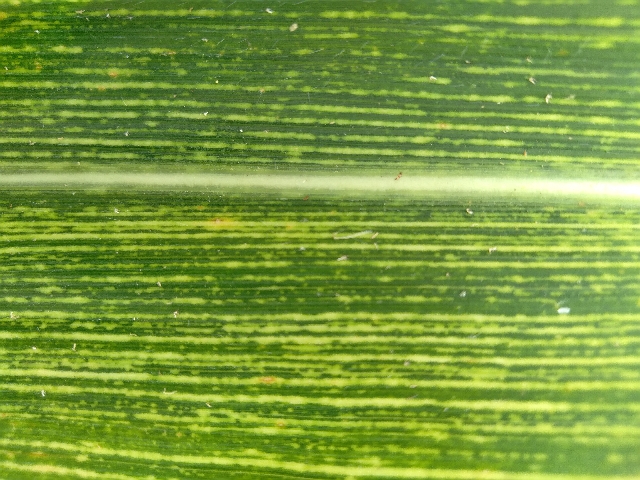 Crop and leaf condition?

maize, maize streak virus
